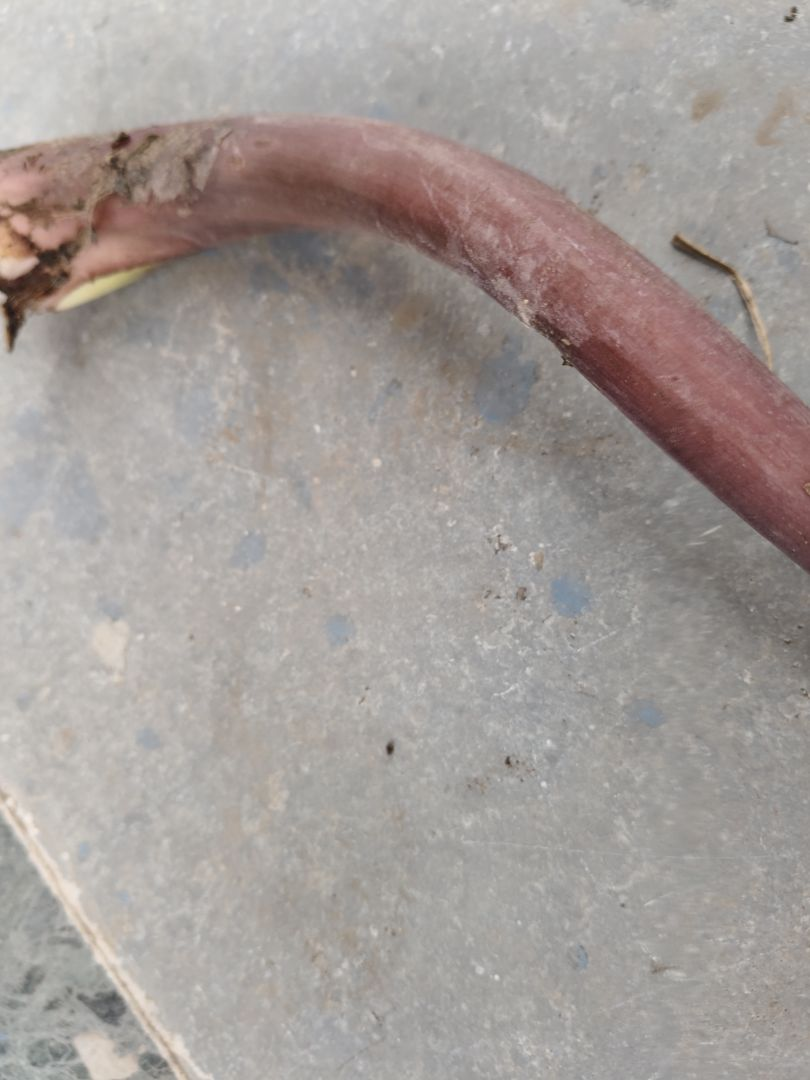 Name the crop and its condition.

taro, root rot
